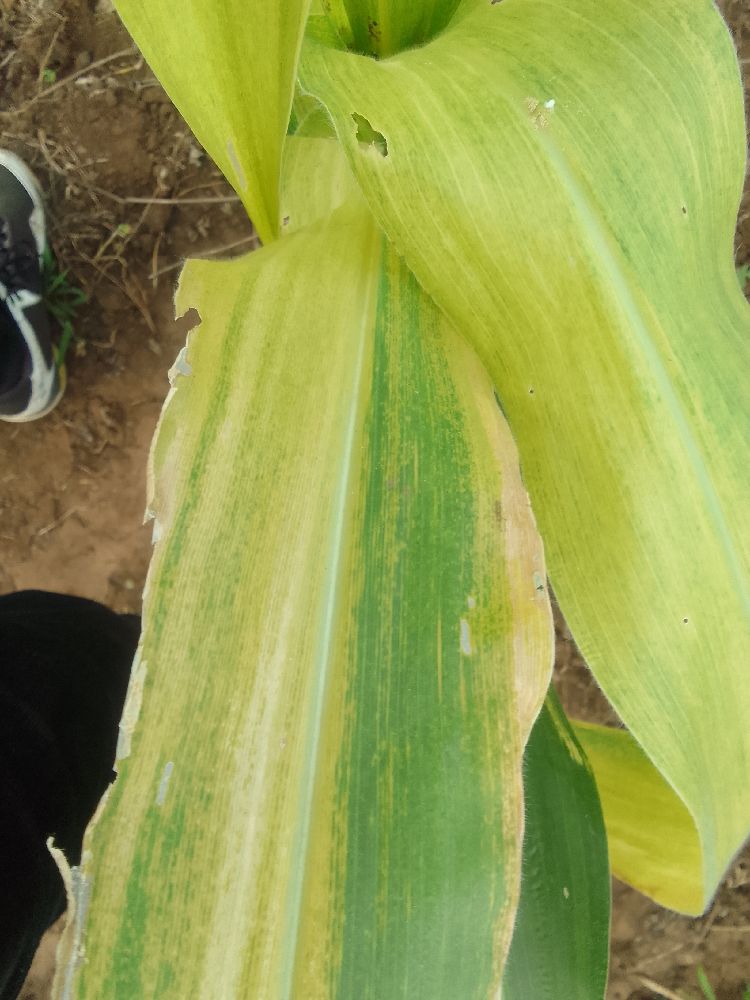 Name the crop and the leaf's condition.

maize, maize lethal necrosis
